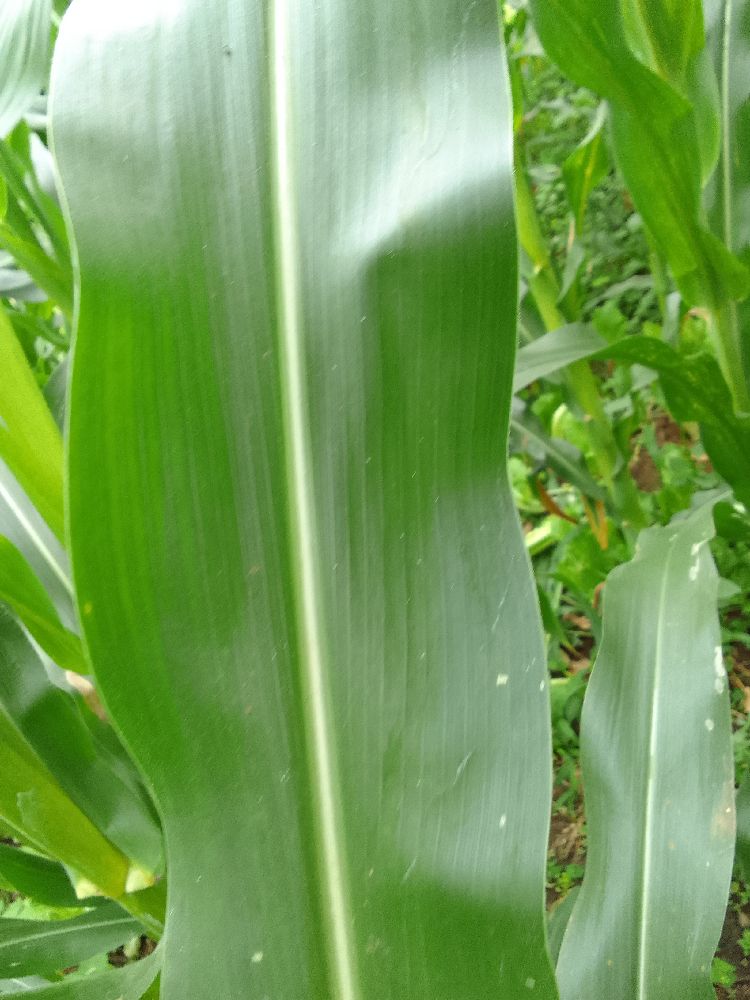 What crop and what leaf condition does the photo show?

maize, healthy
